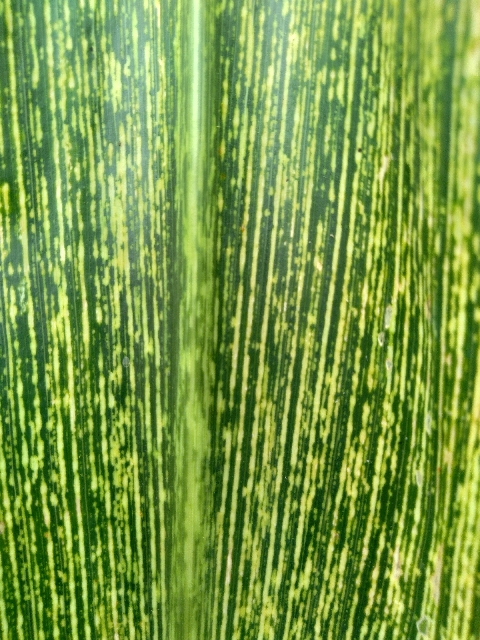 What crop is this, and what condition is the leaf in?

maize, maize streak virus
